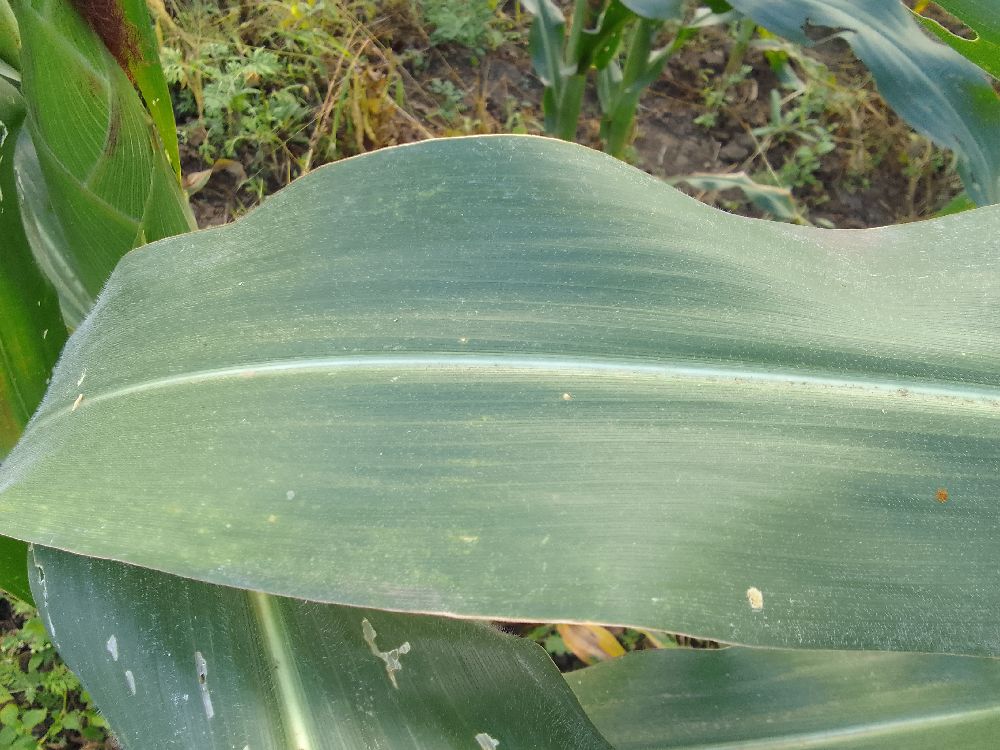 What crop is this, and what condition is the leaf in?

maize, healthy
